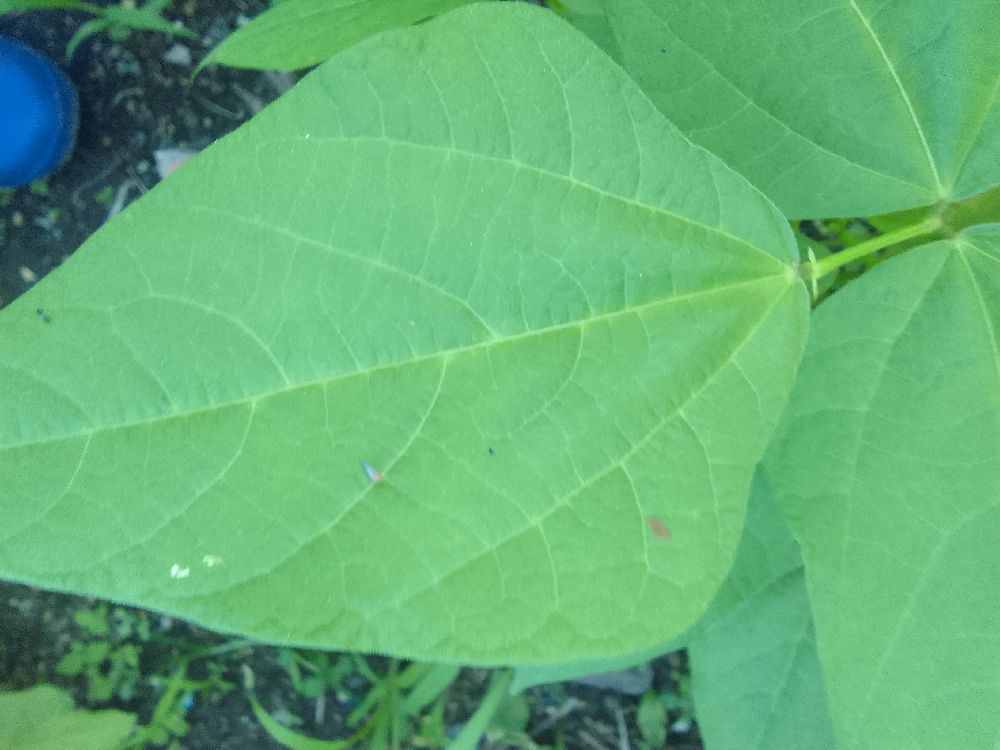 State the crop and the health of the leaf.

common bean, healthy
